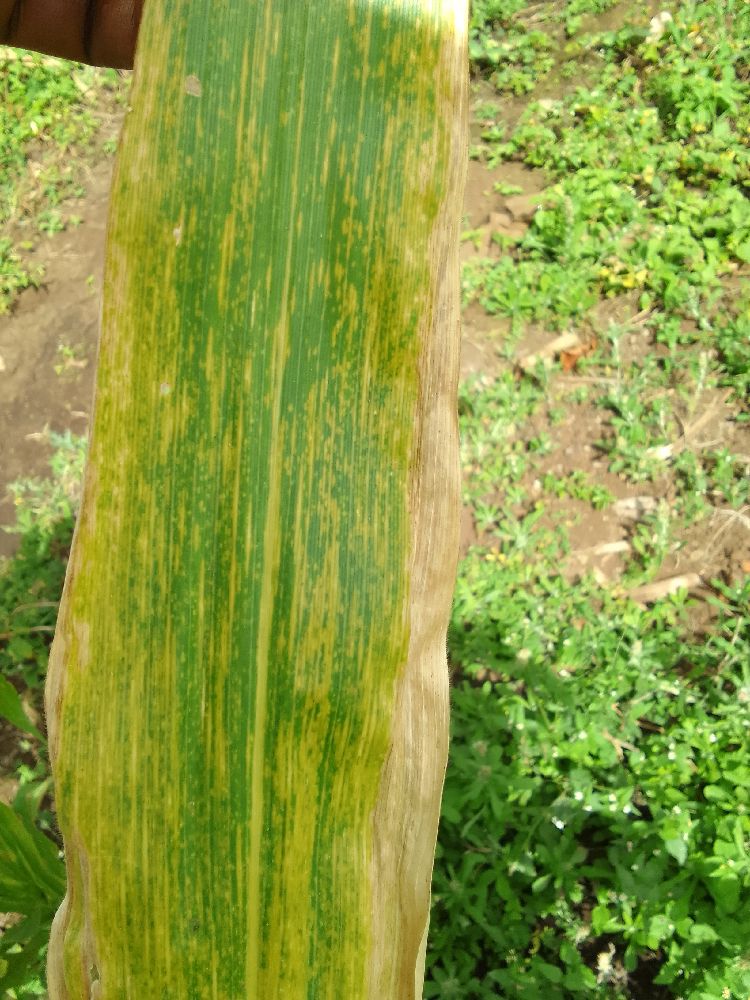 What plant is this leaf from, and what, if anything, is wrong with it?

maize, maize lethal necrosis
